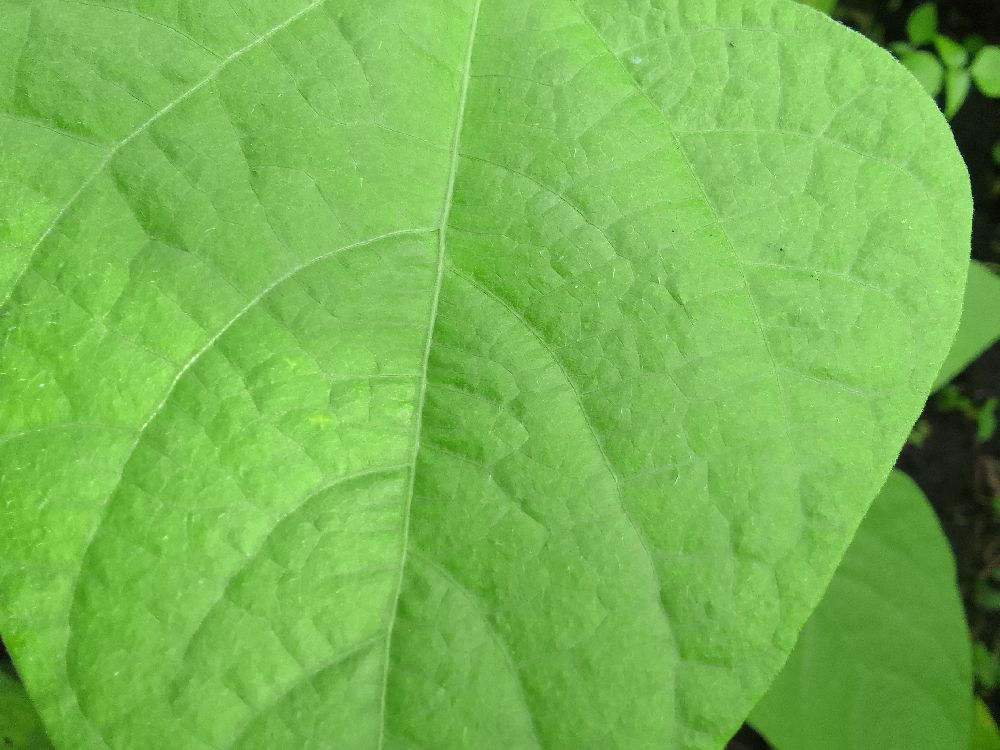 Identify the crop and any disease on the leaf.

common bean, healthy
